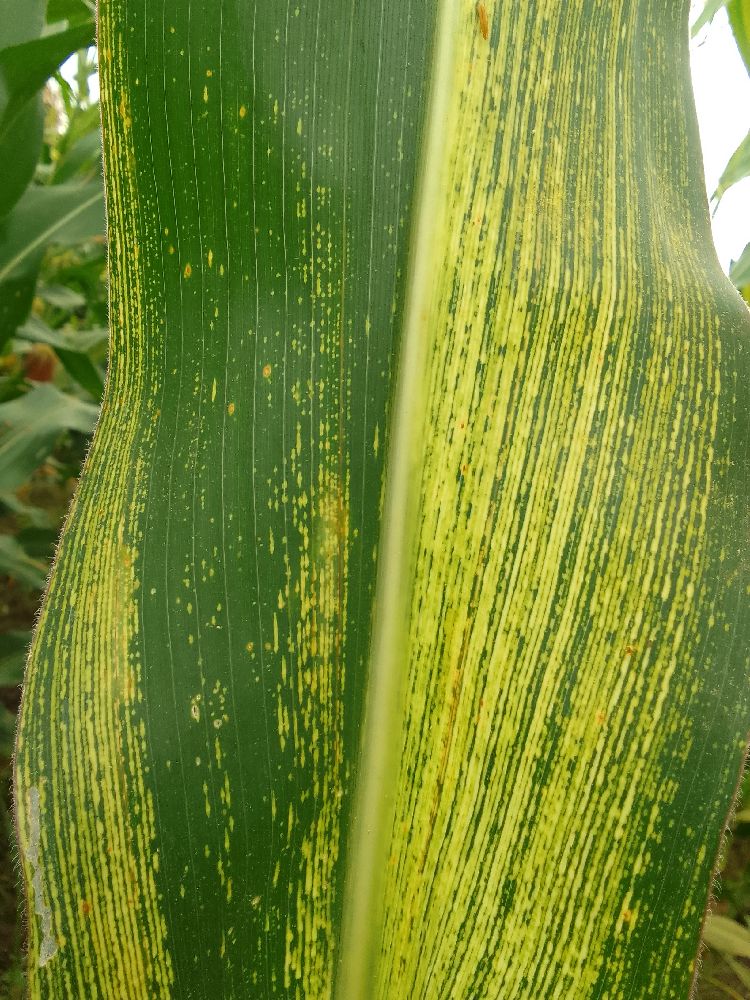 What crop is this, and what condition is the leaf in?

maize, maize streak virus
